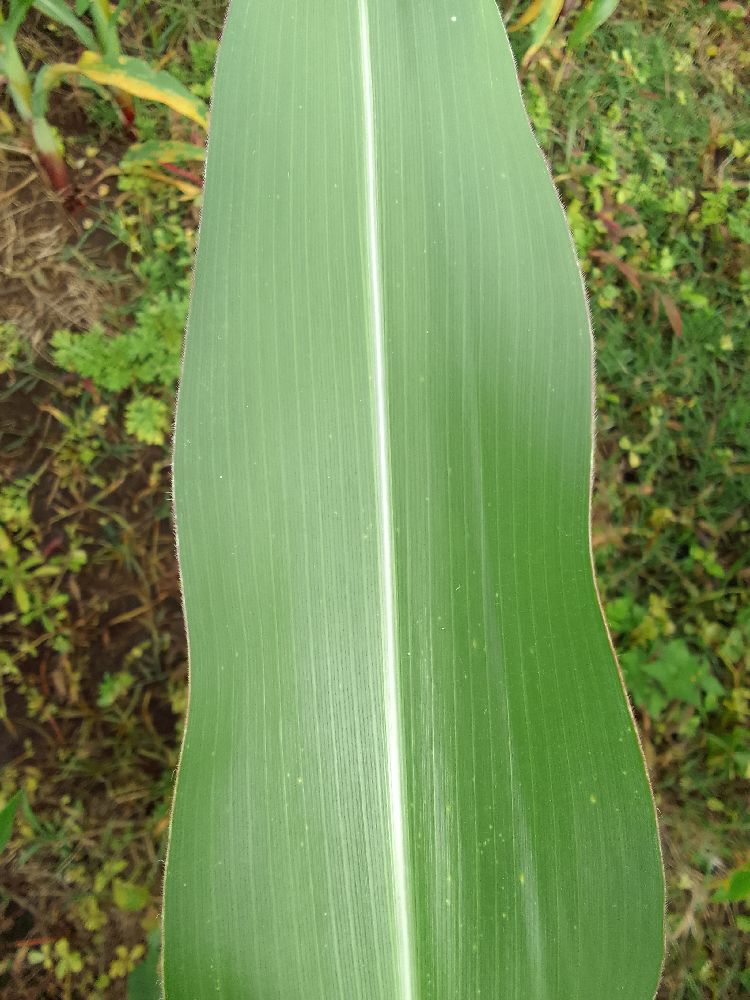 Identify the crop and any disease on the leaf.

maize, healthy
